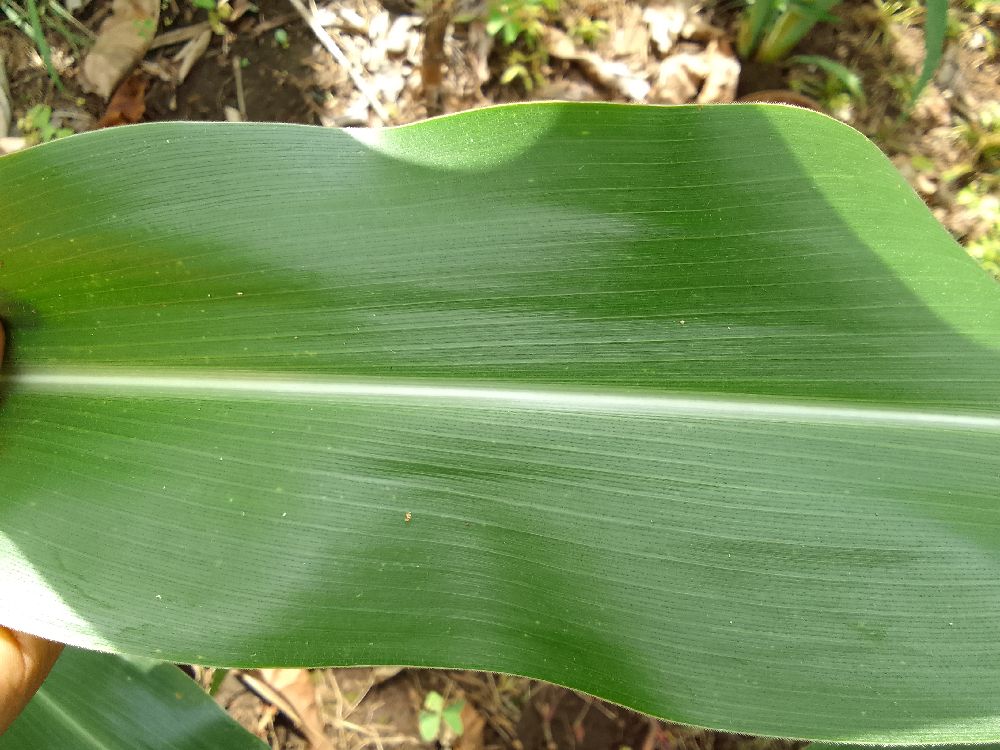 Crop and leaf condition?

maize, healthy
